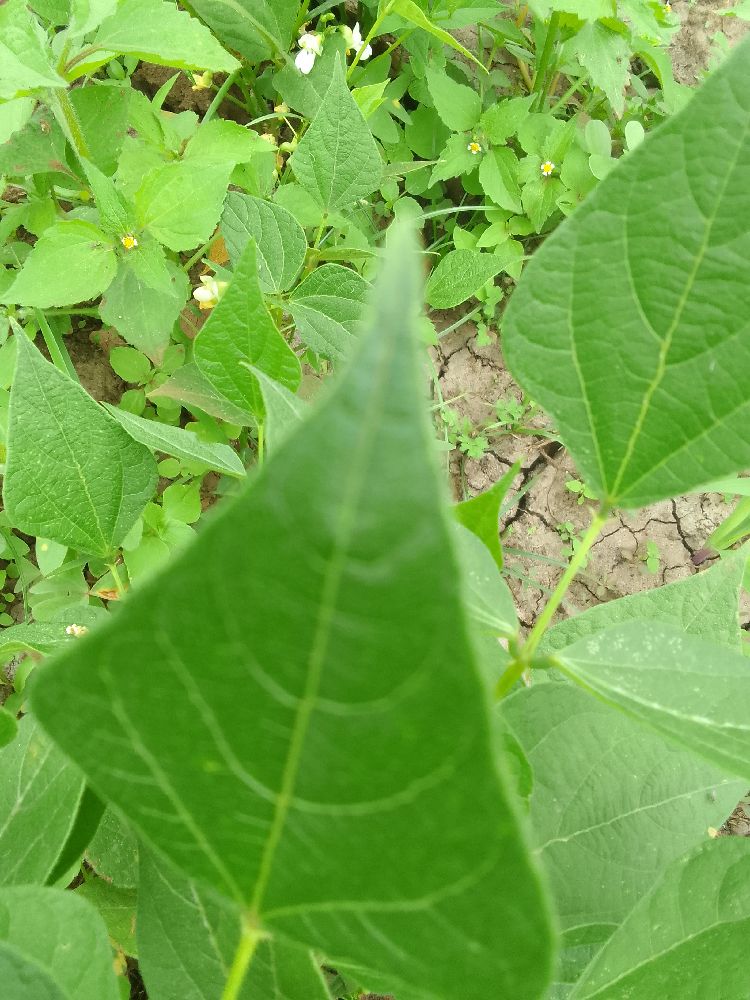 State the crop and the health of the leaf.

common bean, healthy
